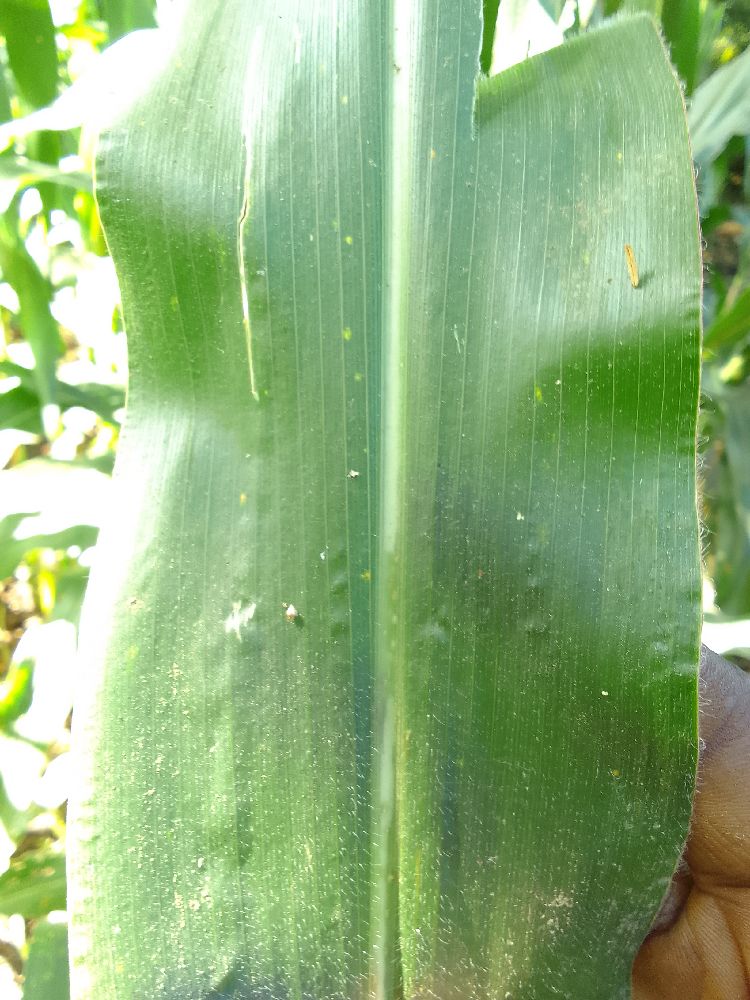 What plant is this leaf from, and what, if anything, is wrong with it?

maize, healthy
